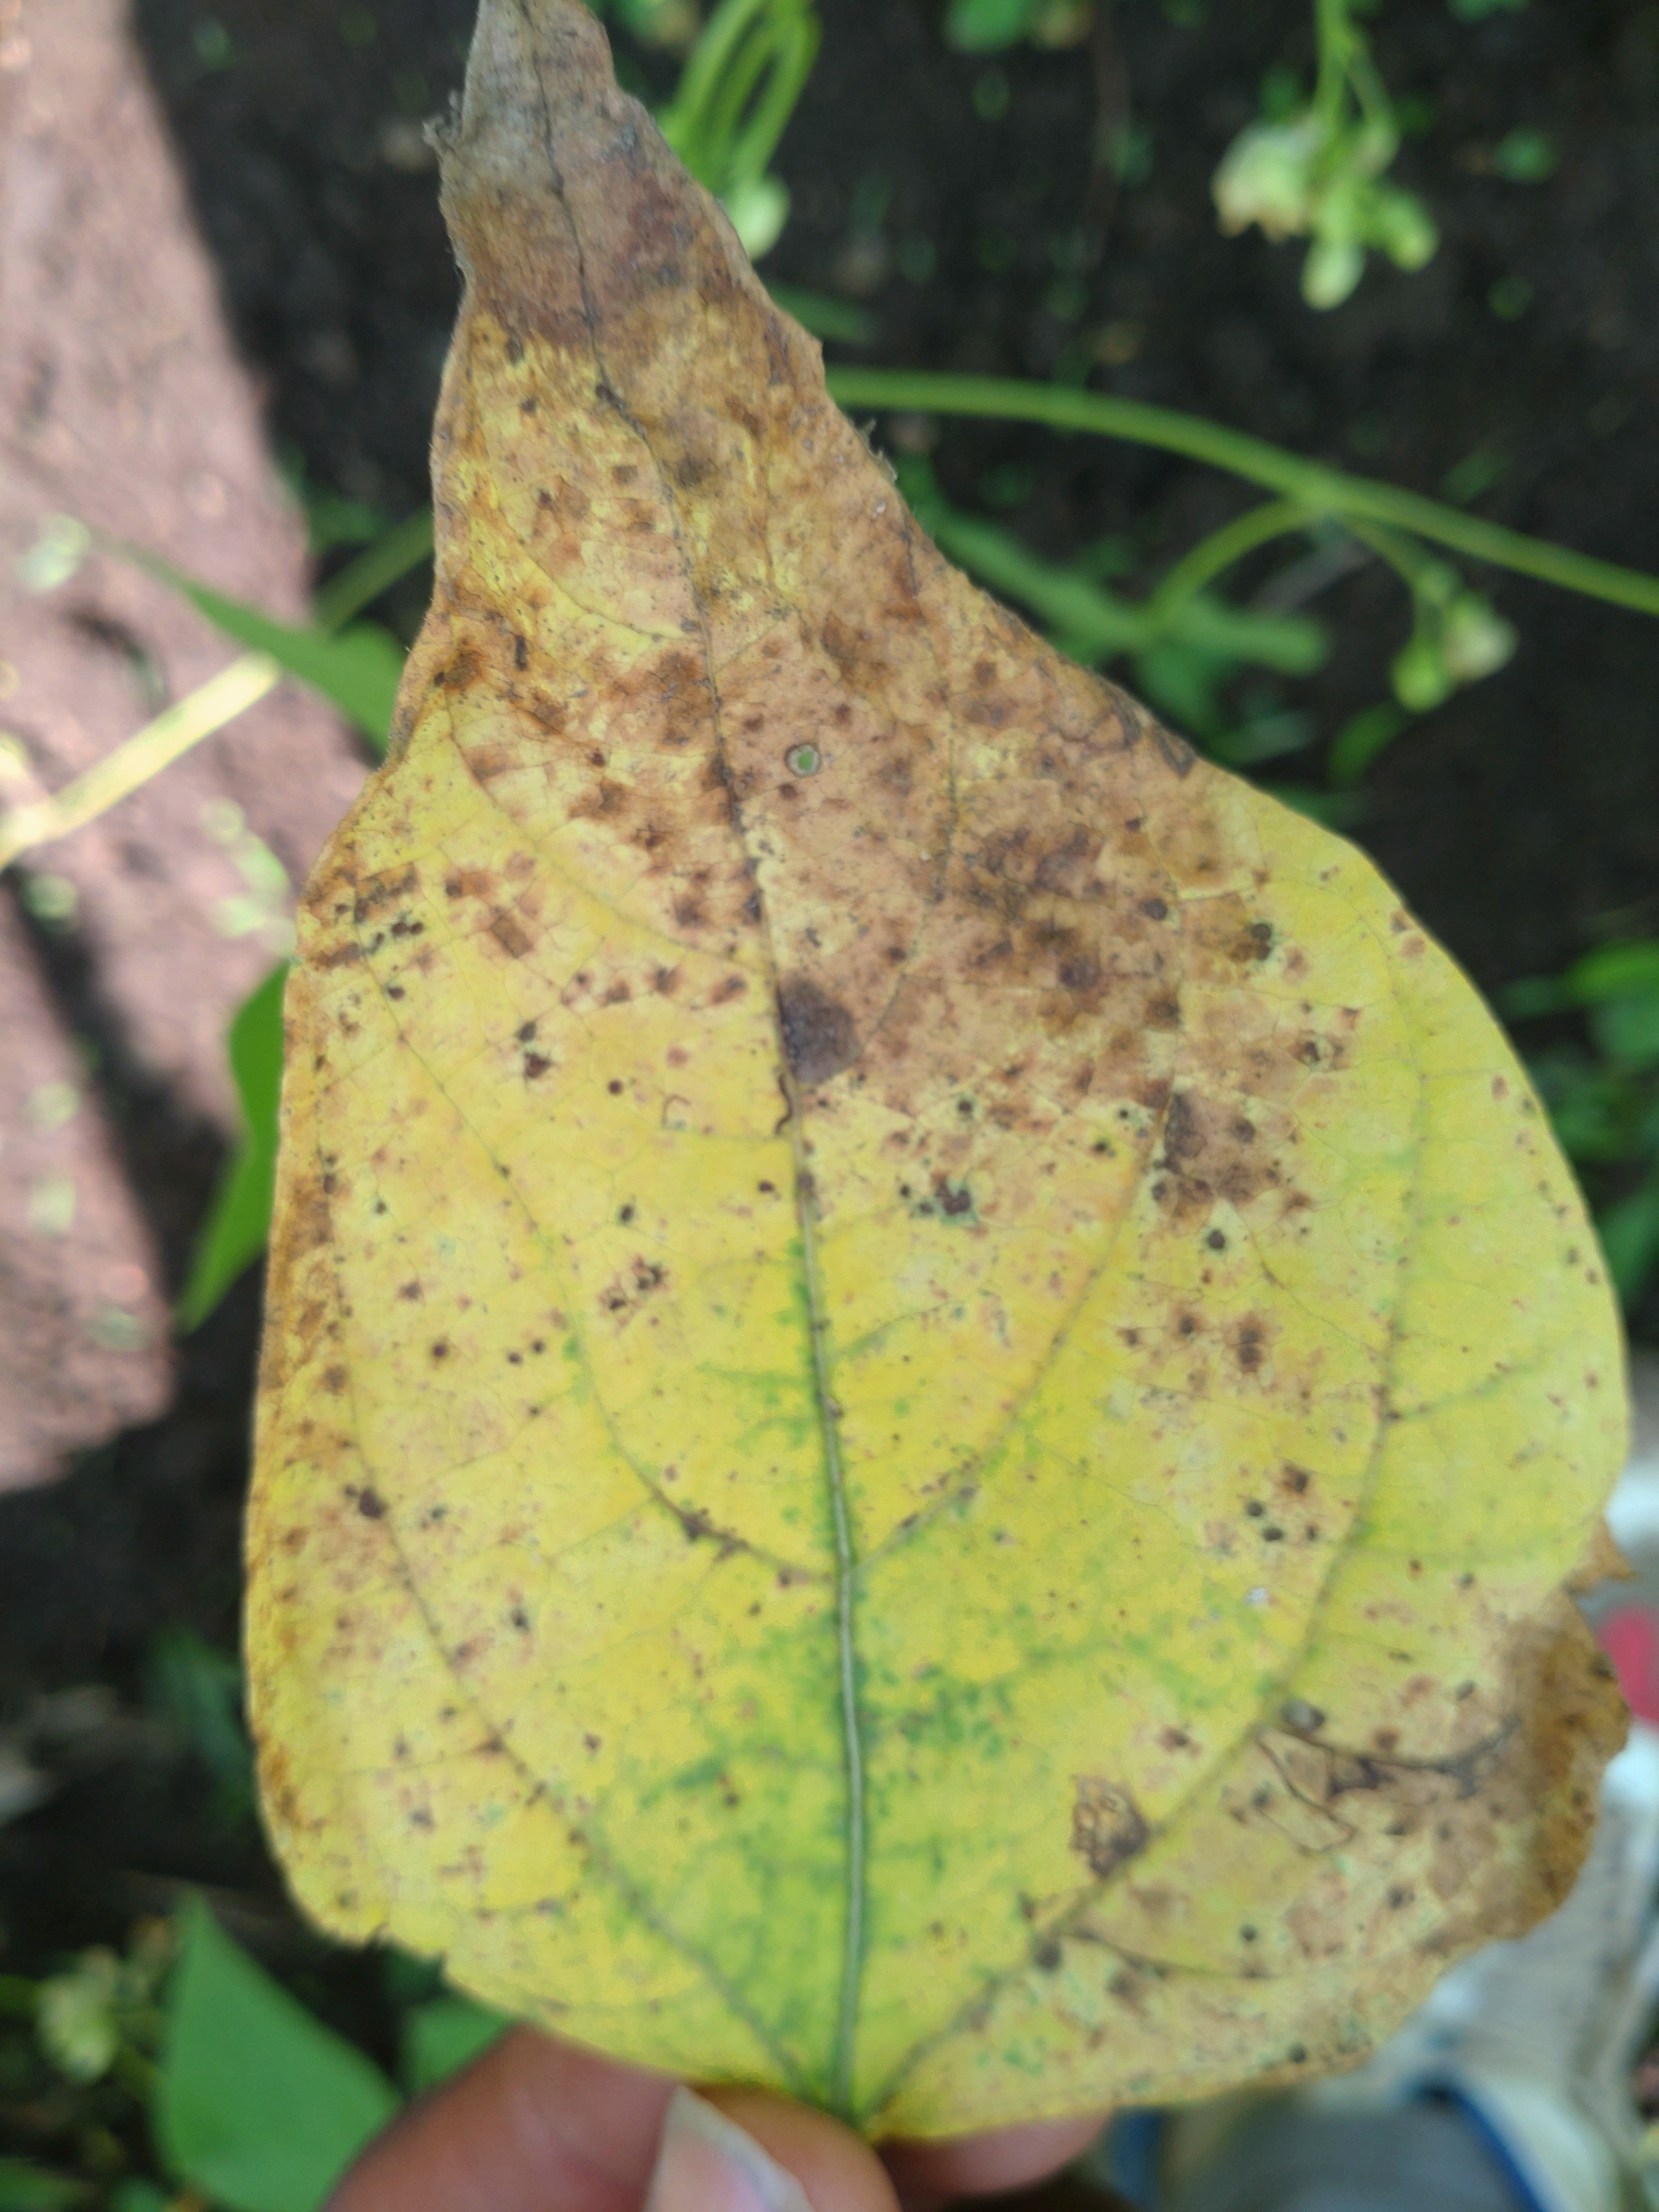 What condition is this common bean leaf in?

anthracnose
